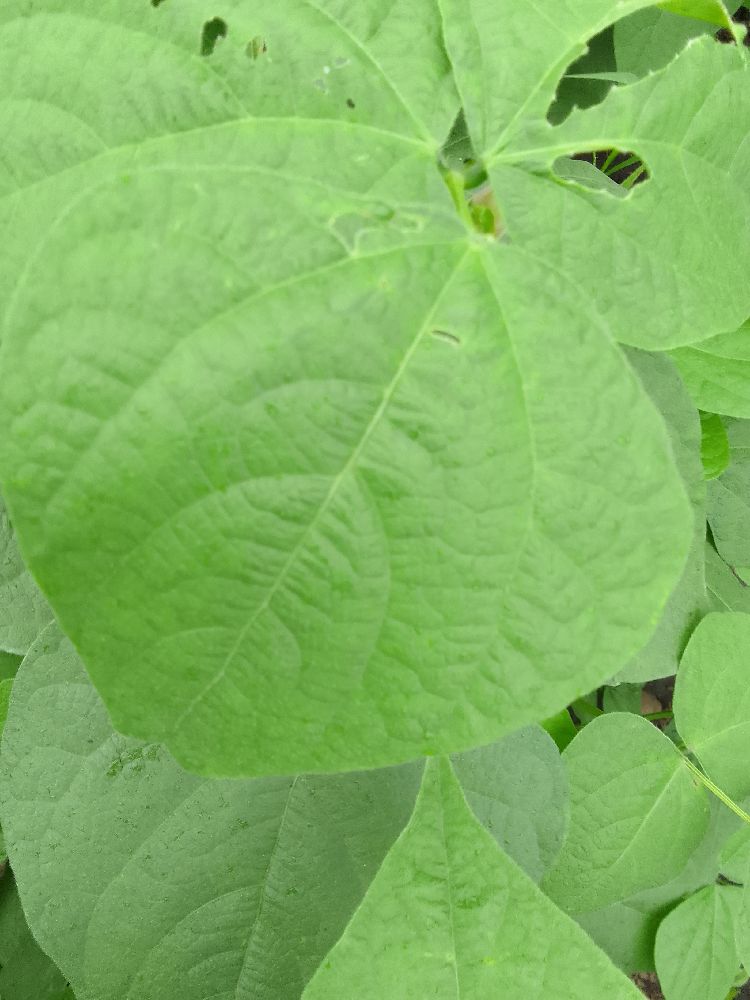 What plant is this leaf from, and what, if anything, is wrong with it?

common bean, healthy
